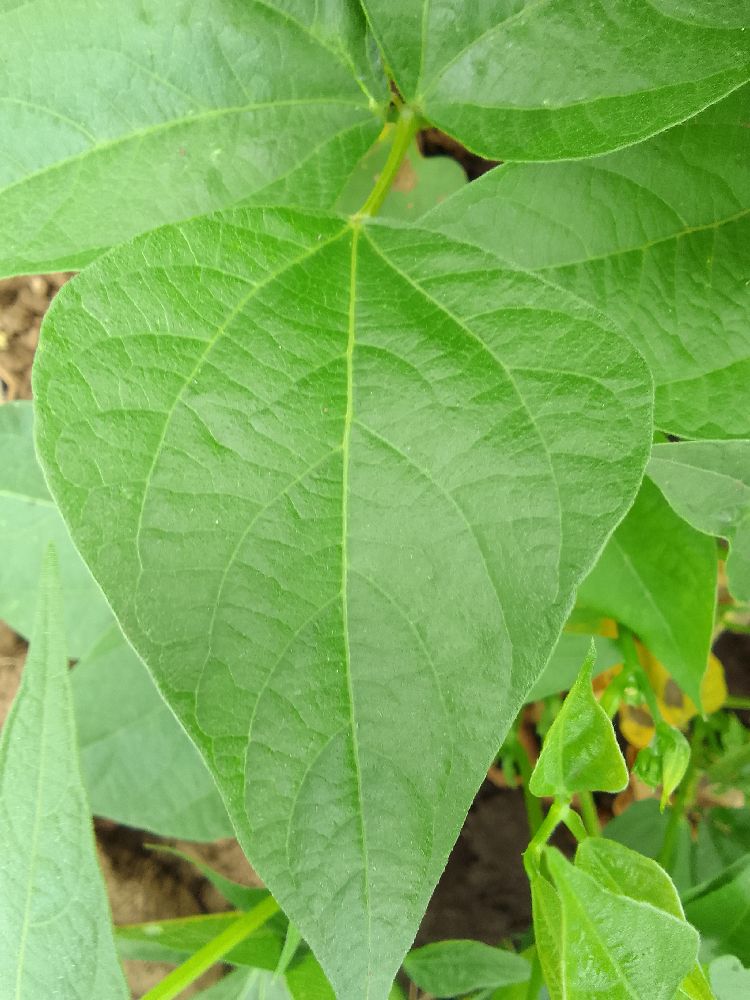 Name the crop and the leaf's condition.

common bean, healthy
